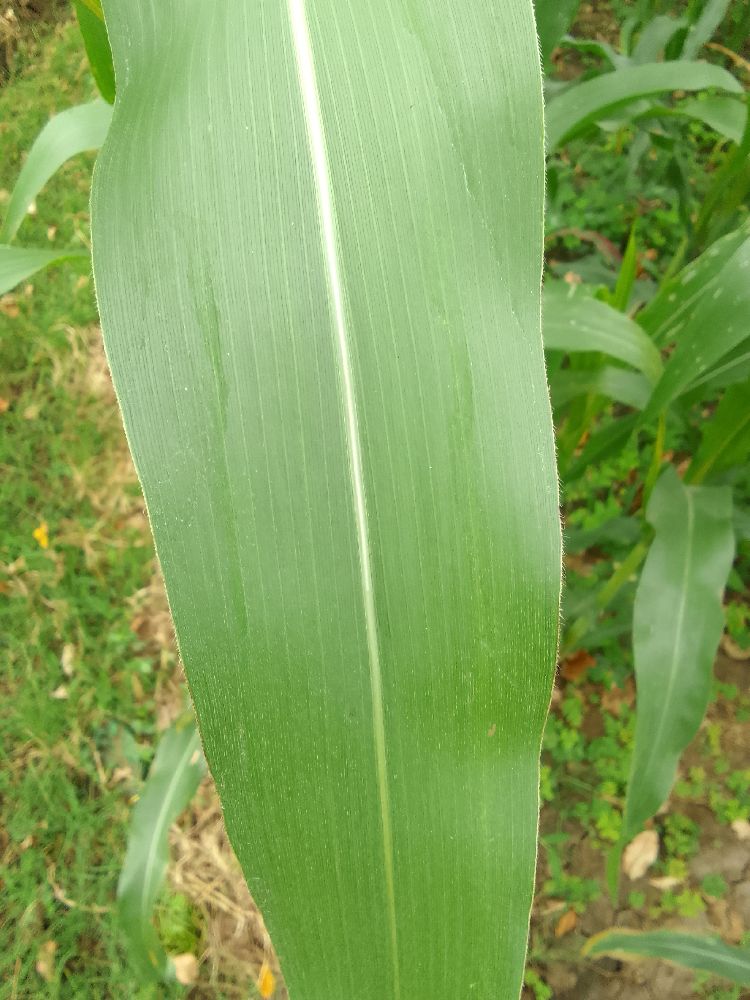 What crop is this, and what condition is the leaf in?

maize, healthy
